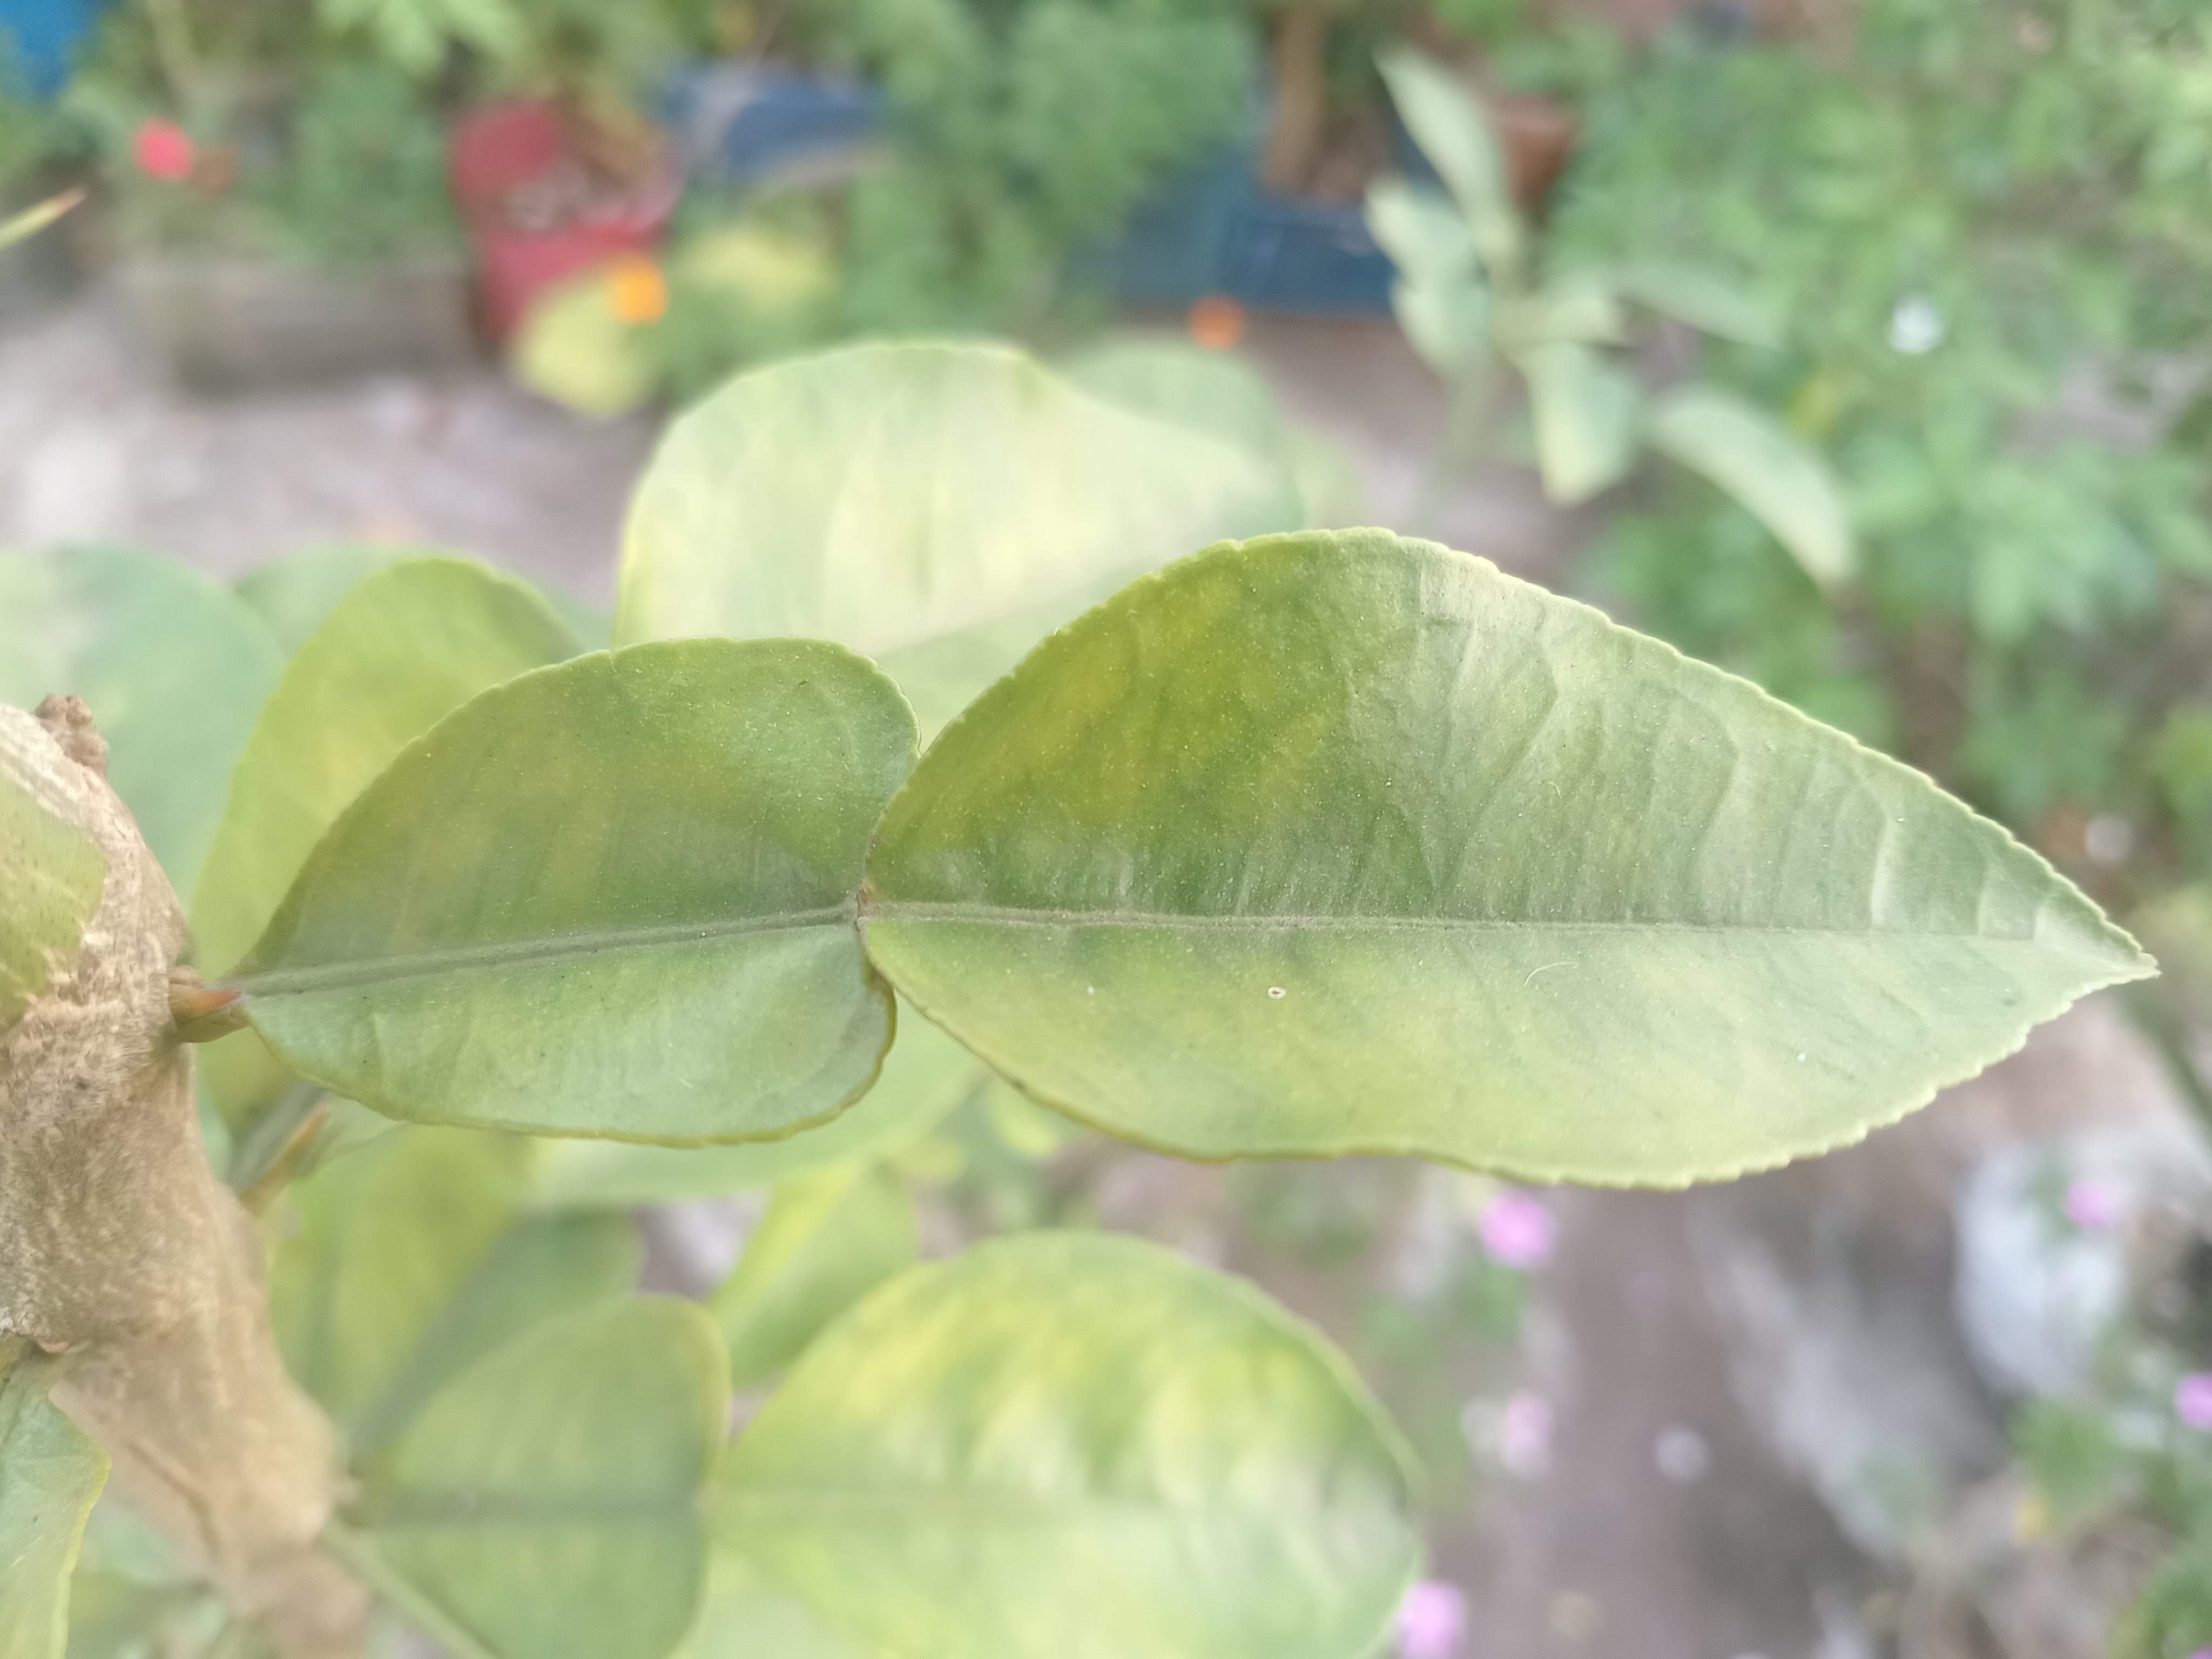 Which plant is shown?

lemon
